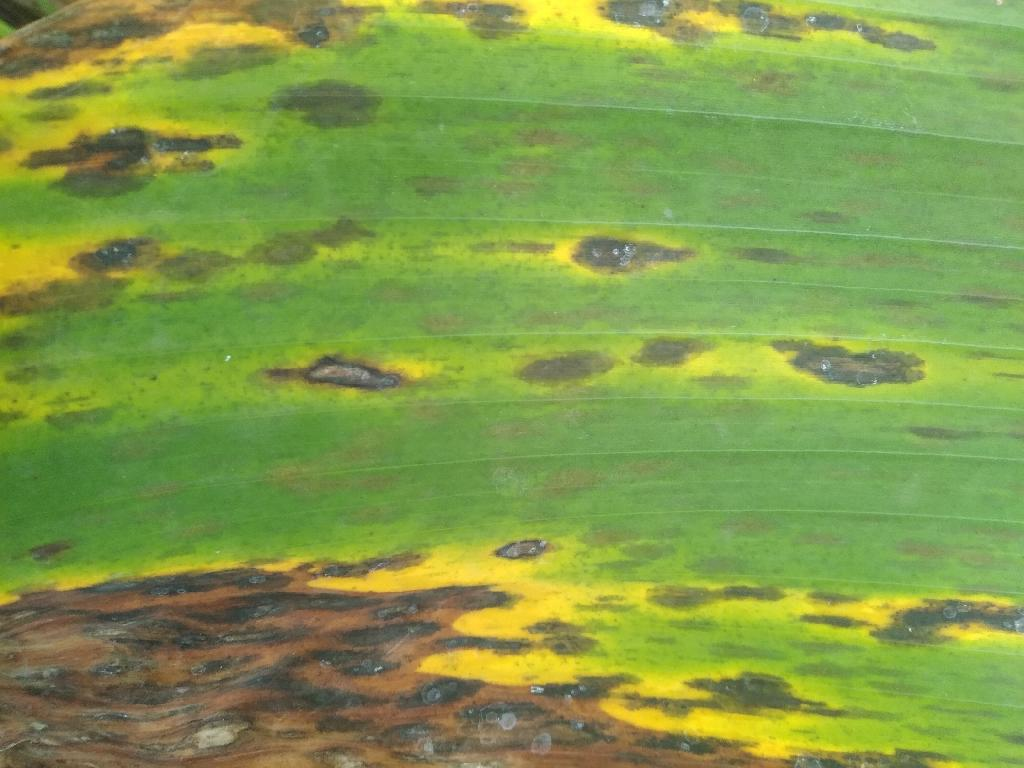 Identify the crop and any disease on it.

banana, black sigatoka
